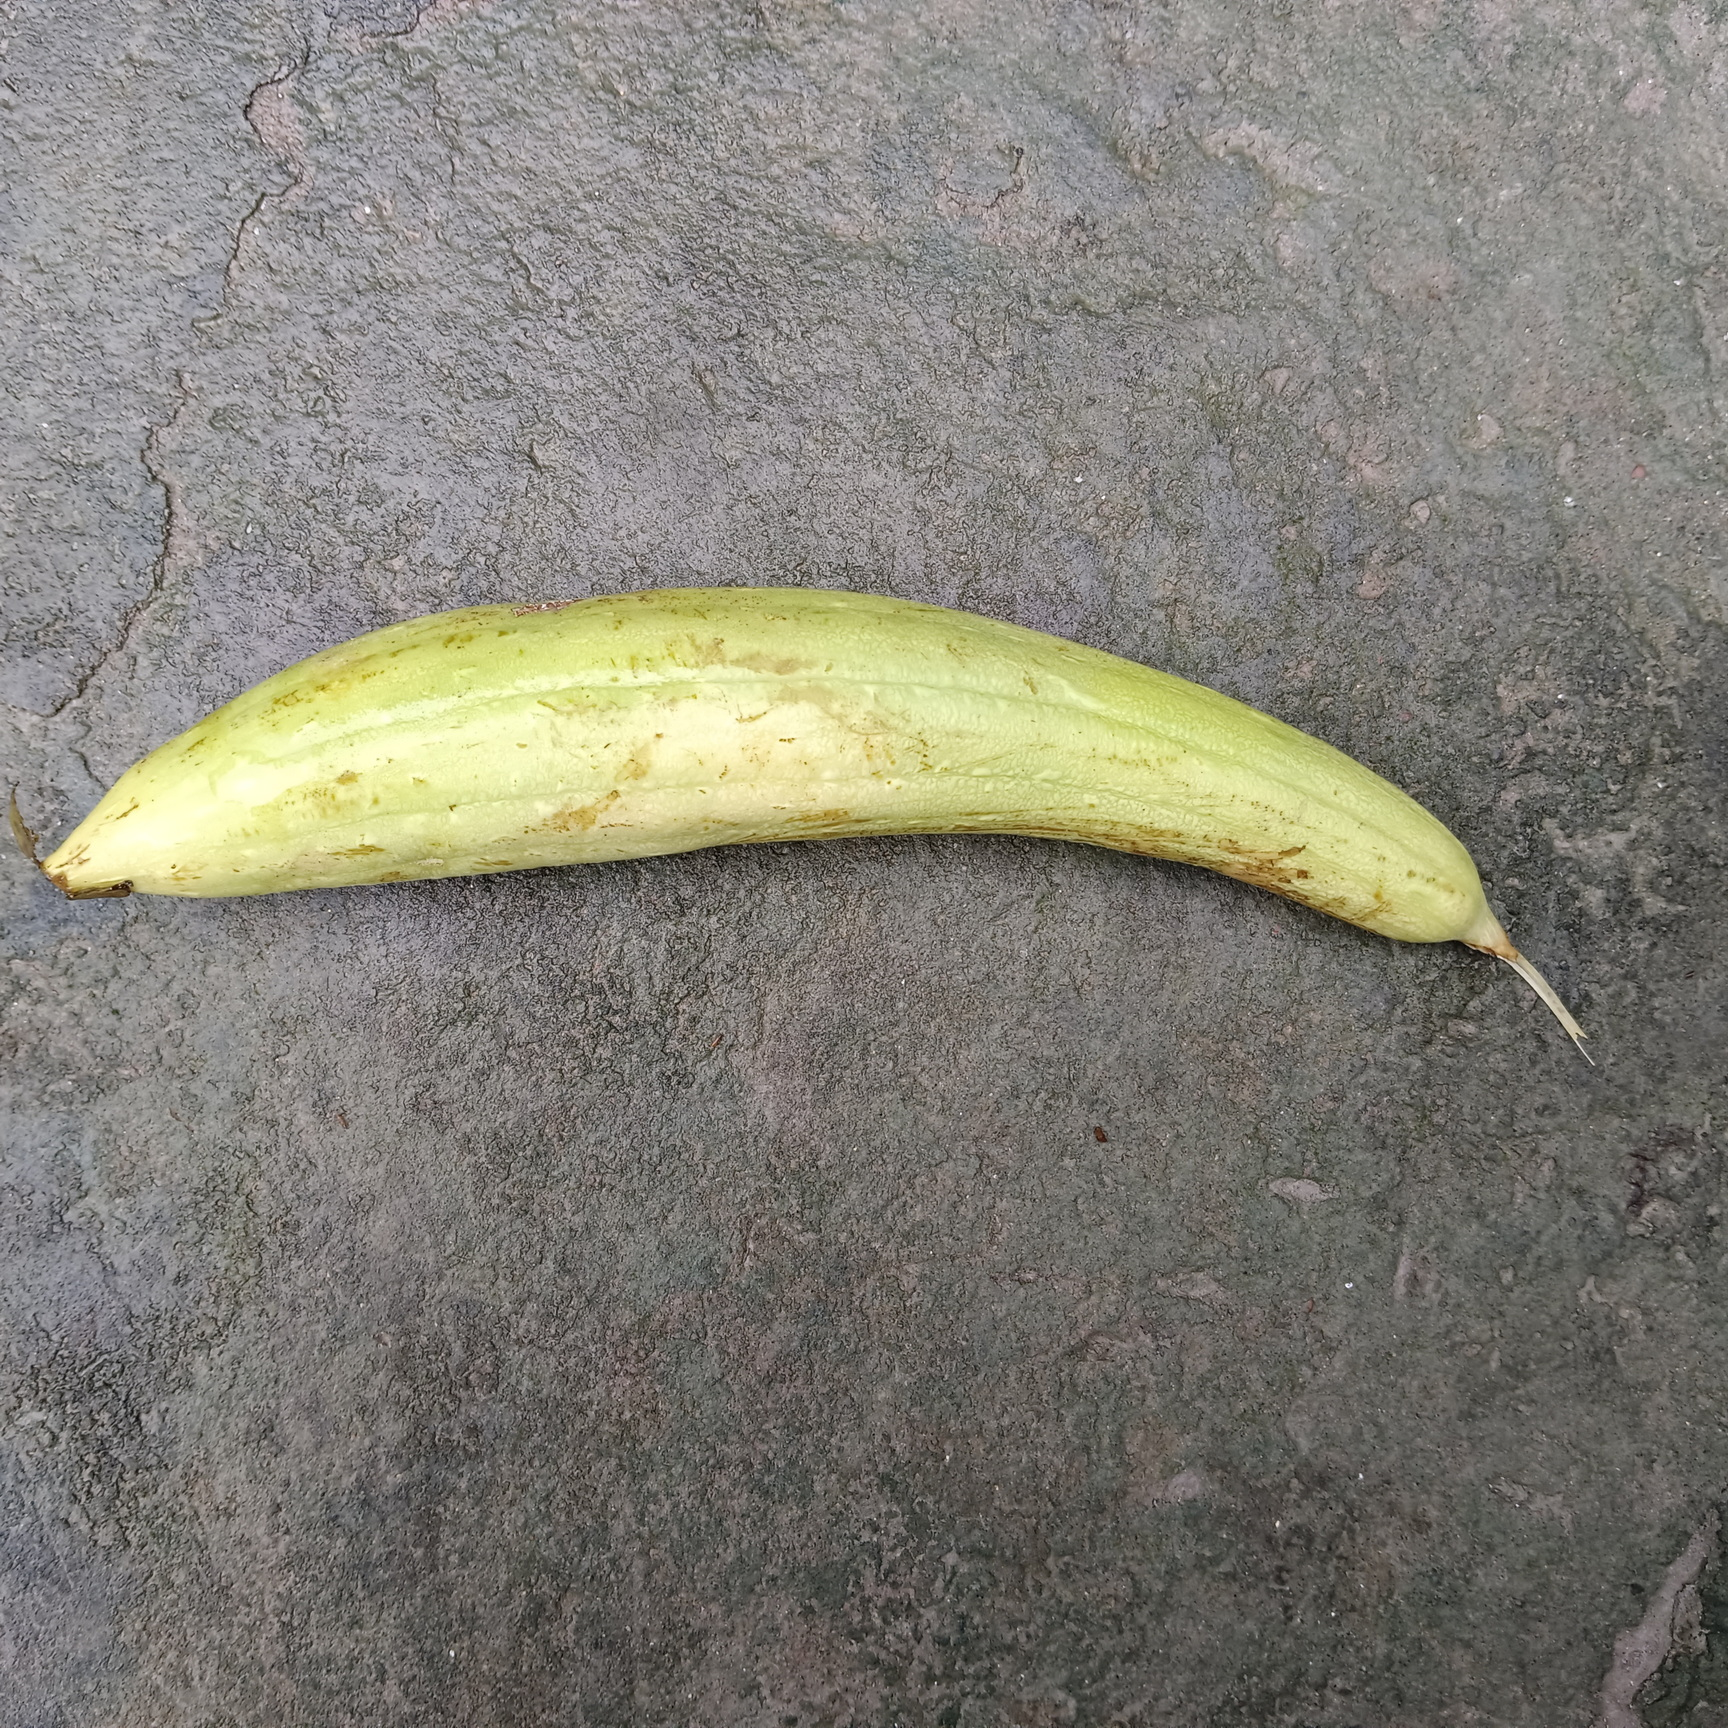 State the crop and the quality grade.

luffa, fresh
